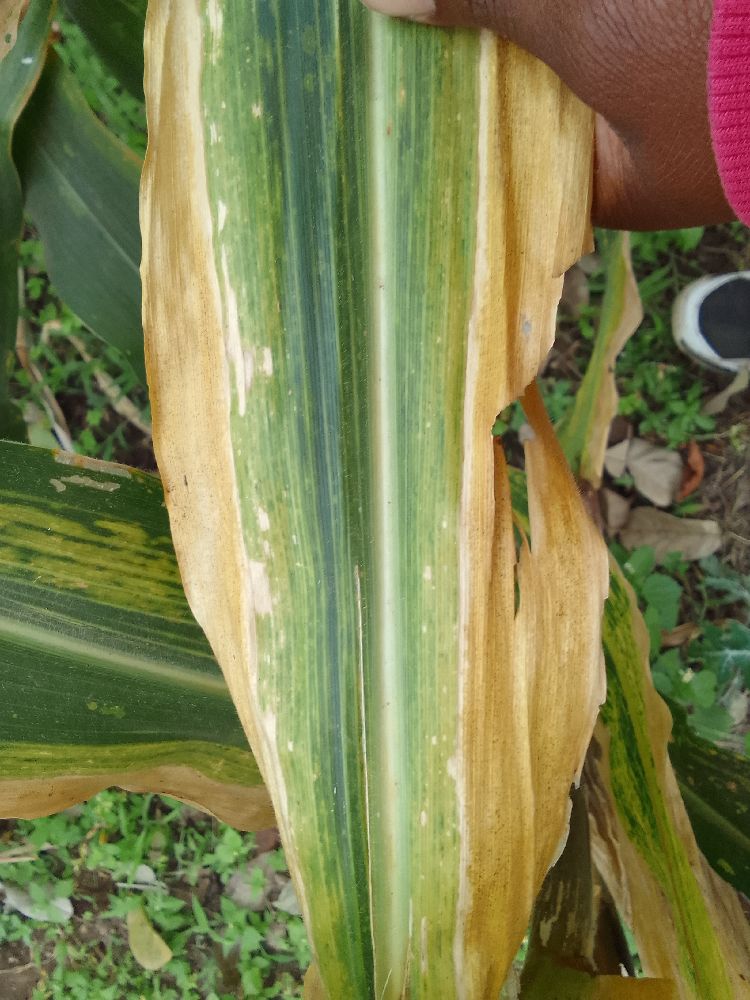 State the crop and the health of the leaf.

maize, maize lethal necrosis
